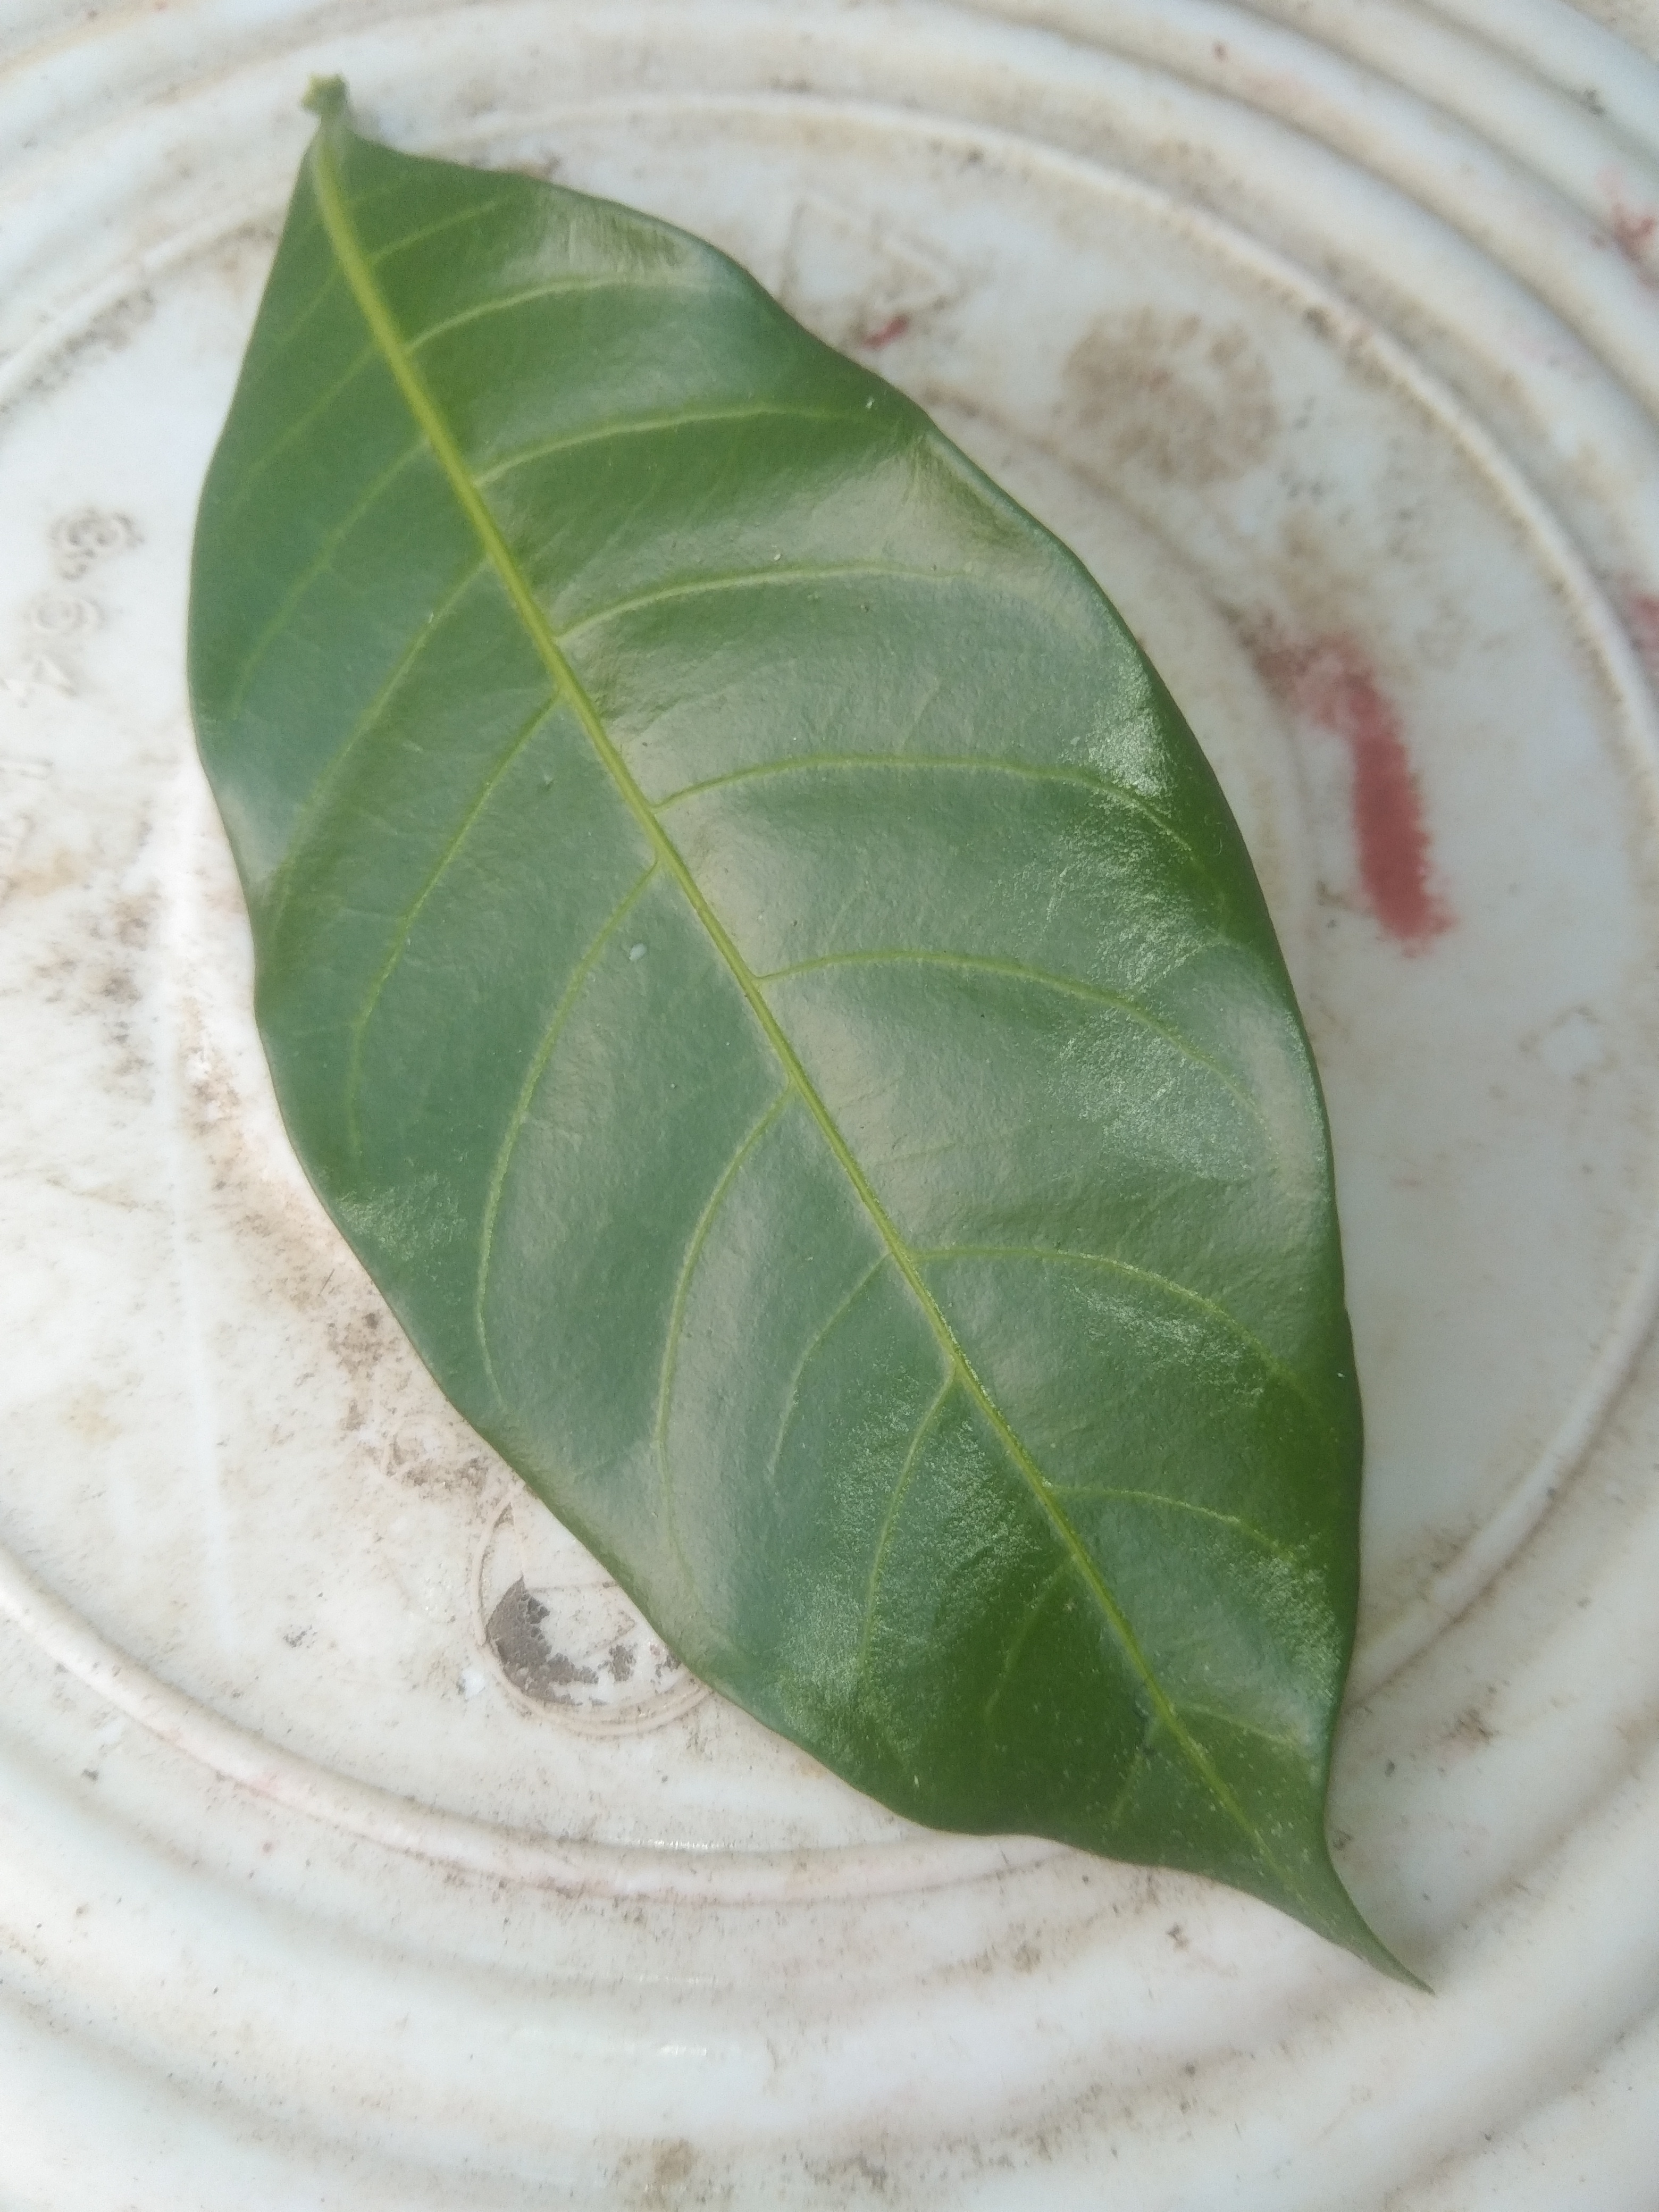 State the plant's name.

togor
